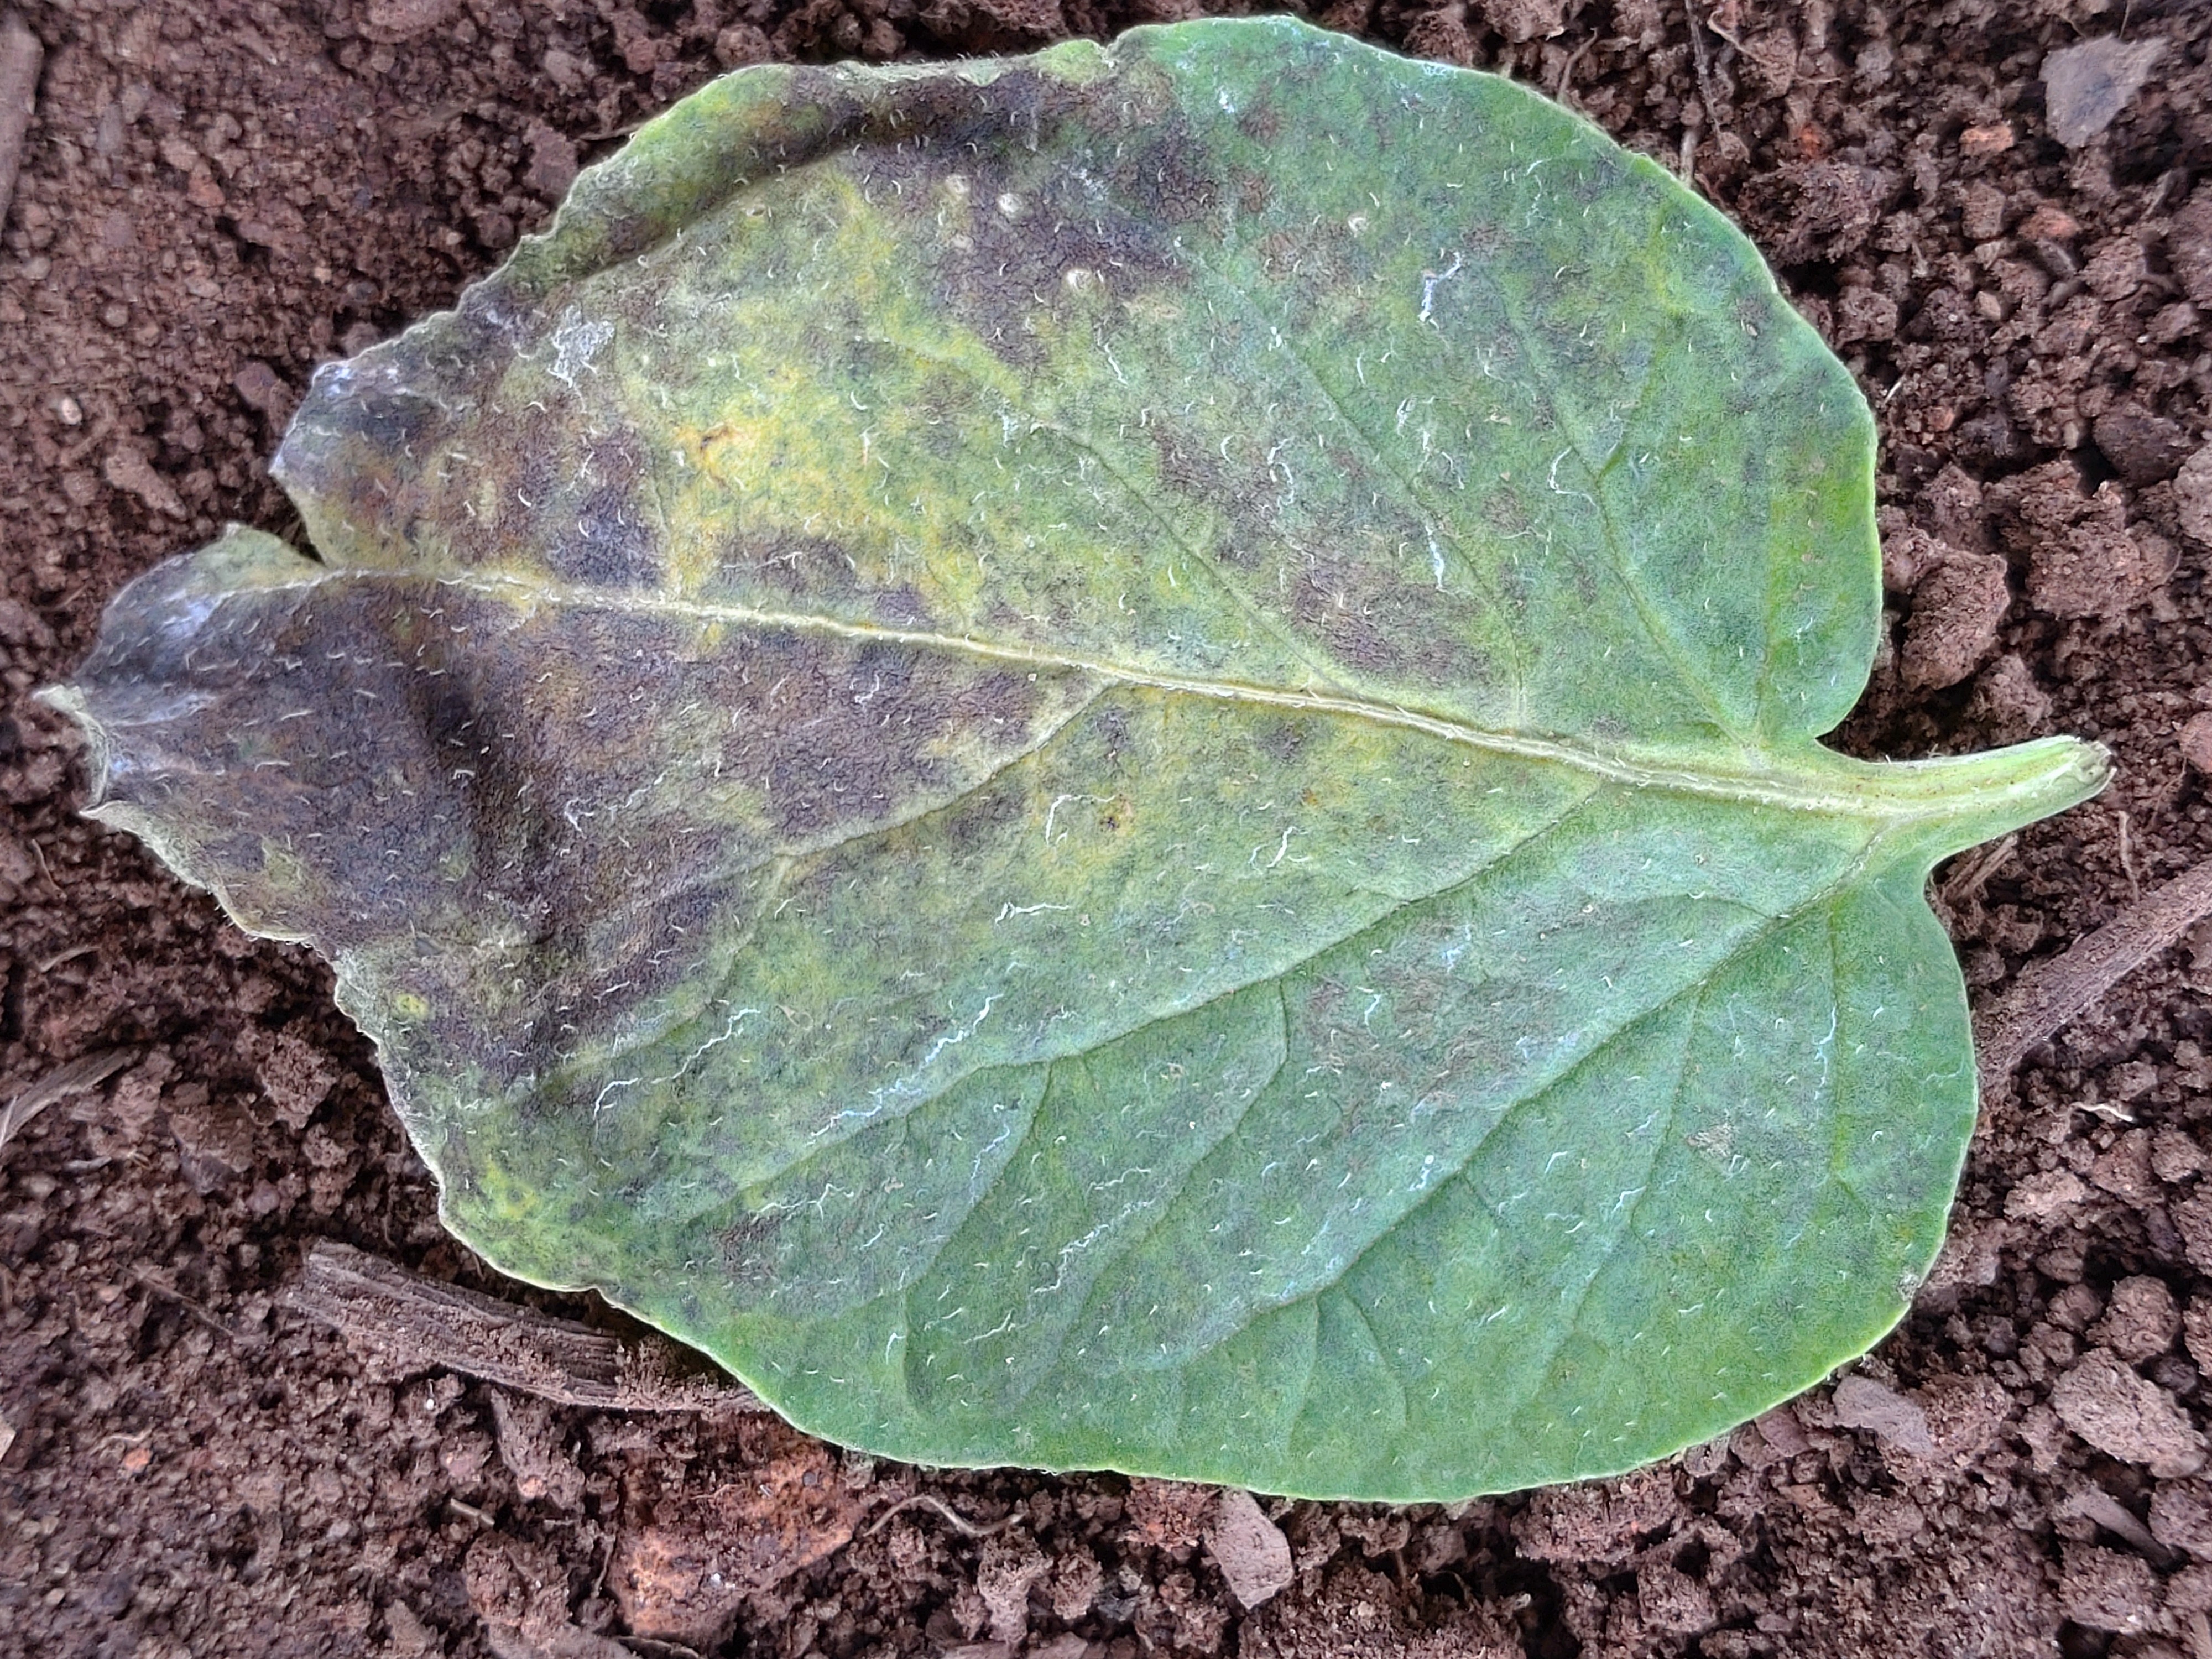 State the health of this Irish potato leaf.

late blight
